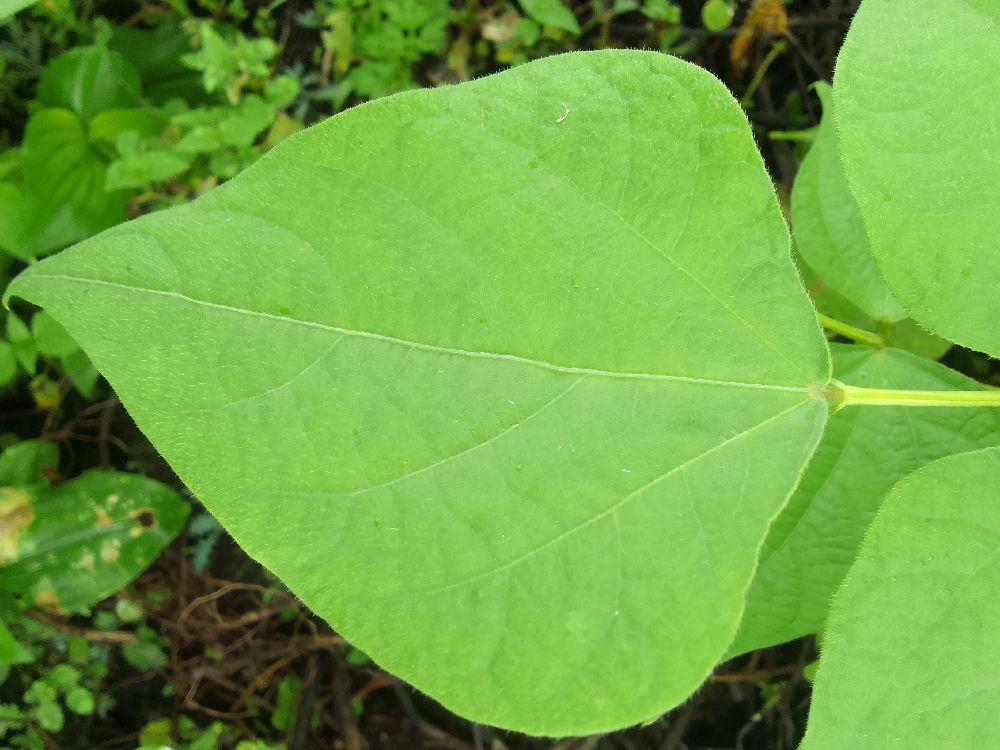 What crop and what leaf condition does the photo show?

common bean, healthy
